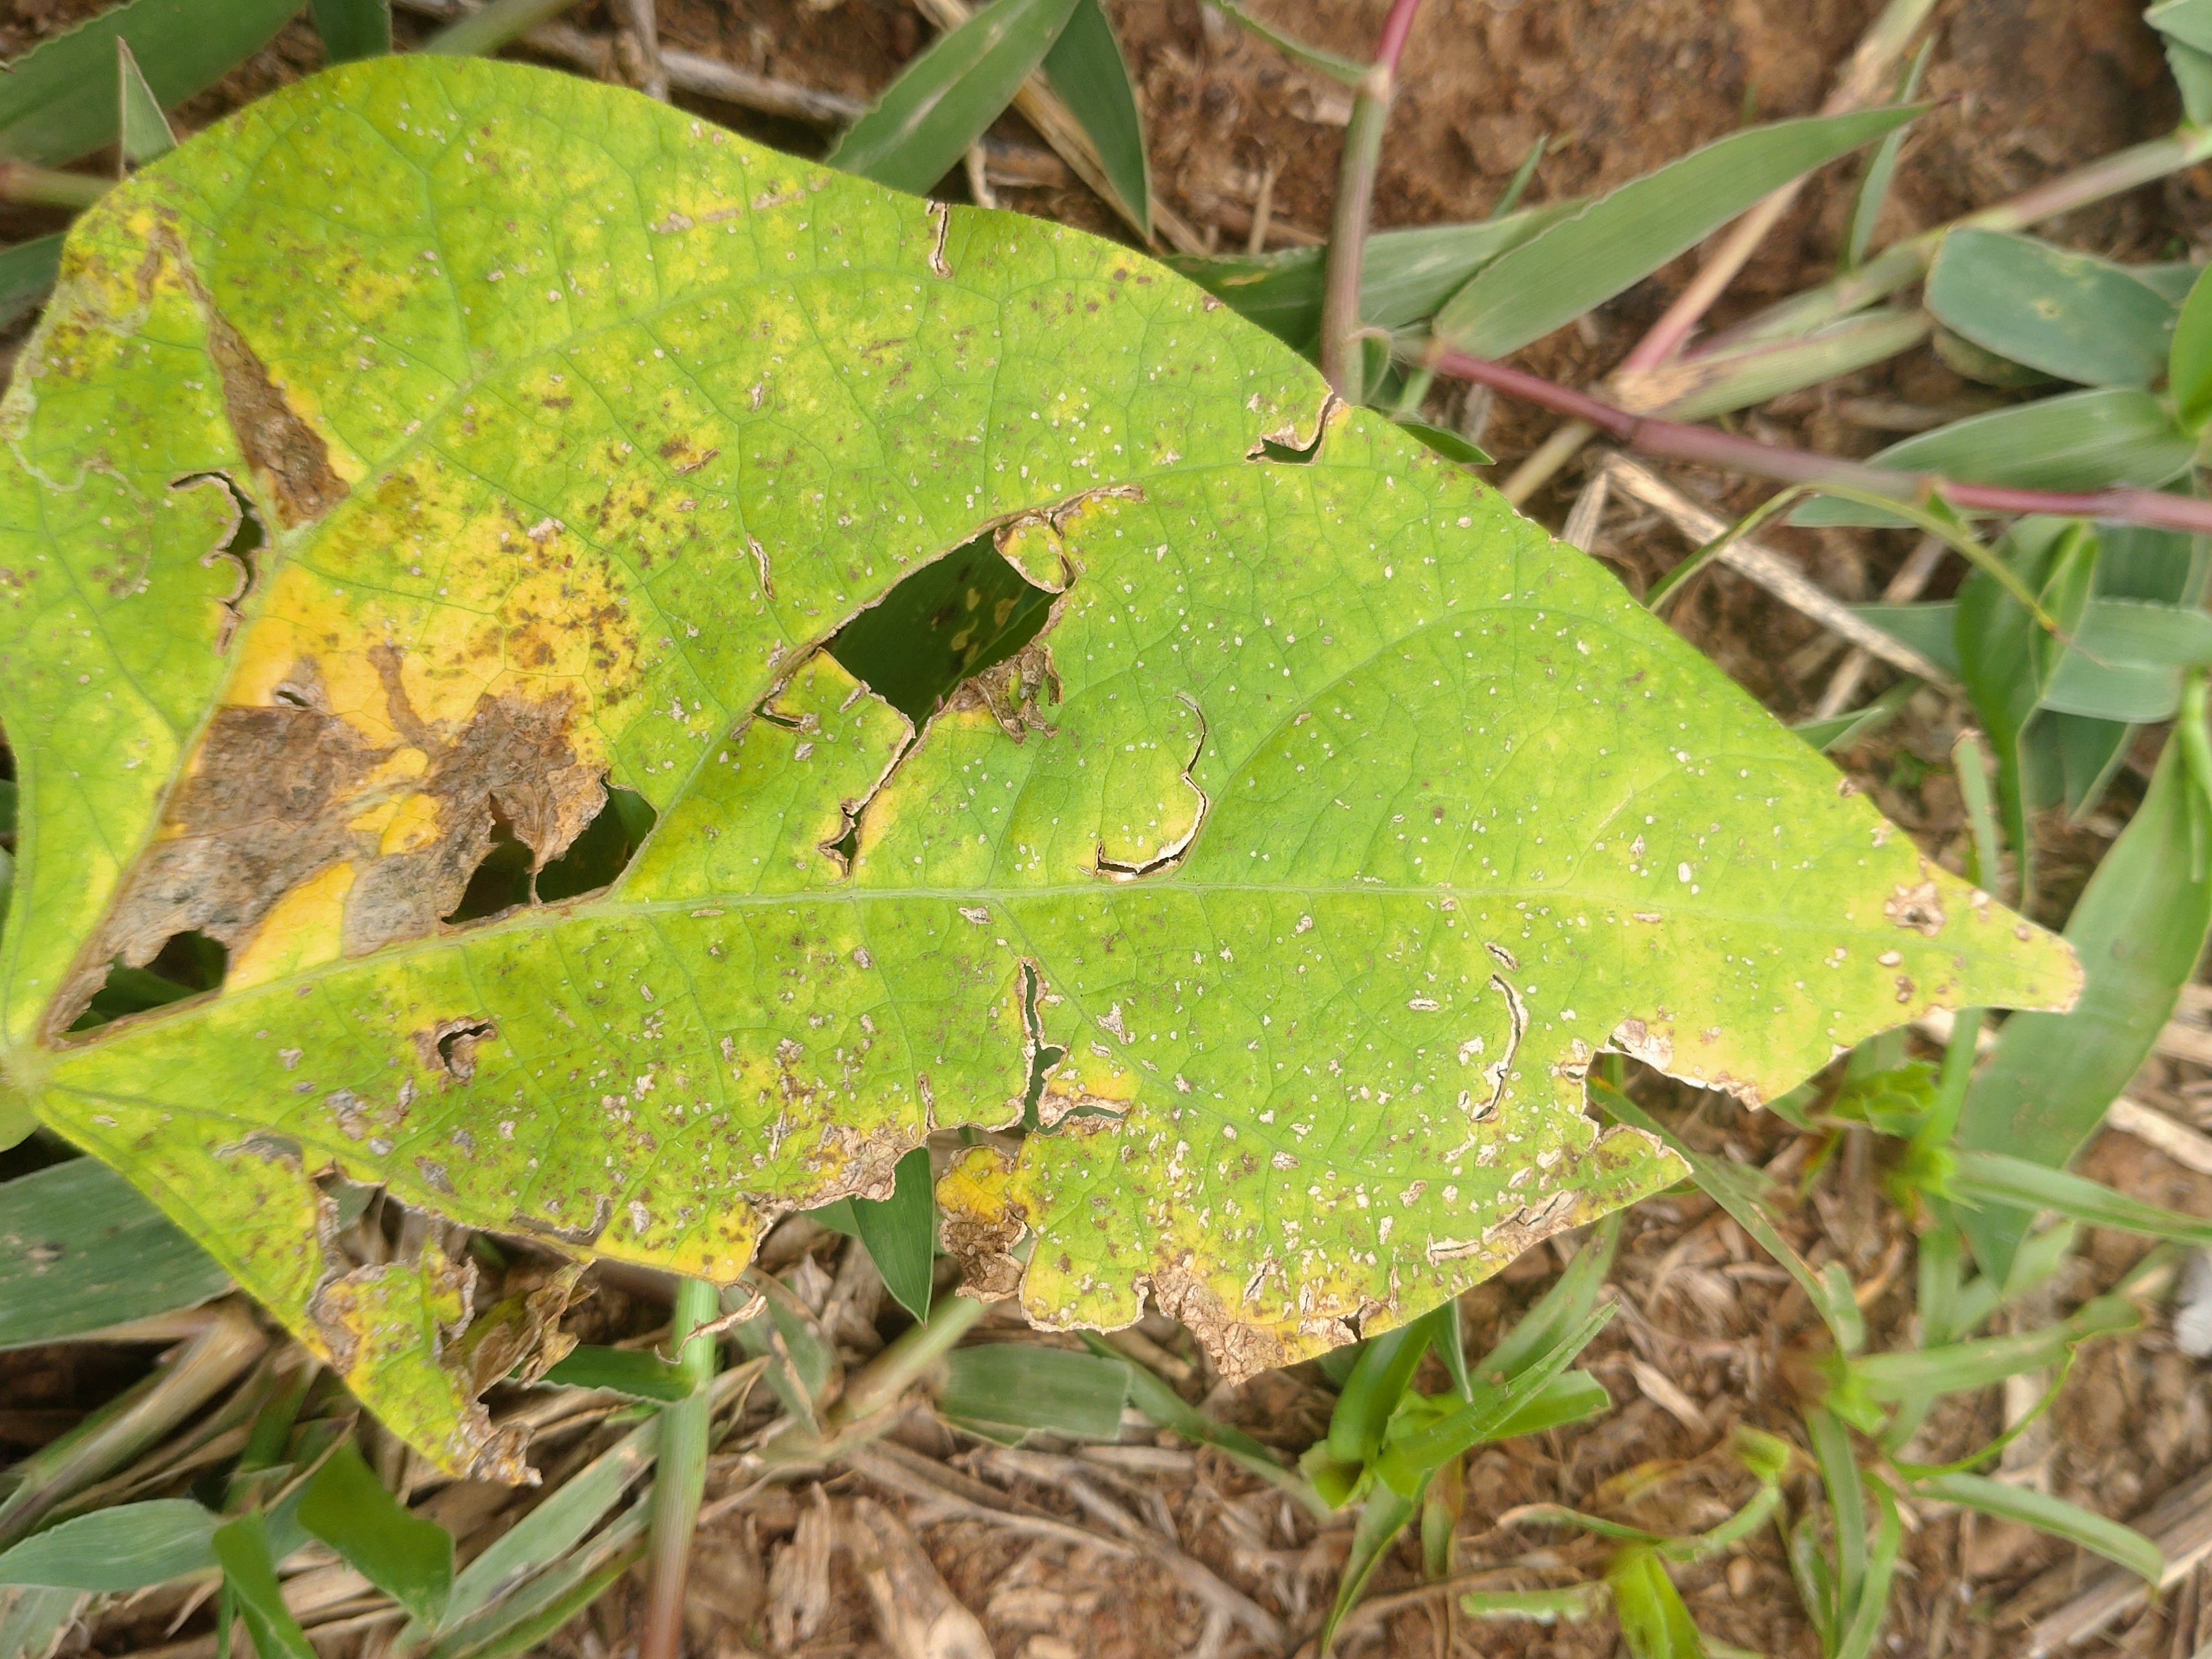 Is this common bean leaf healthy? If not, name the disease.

rust
